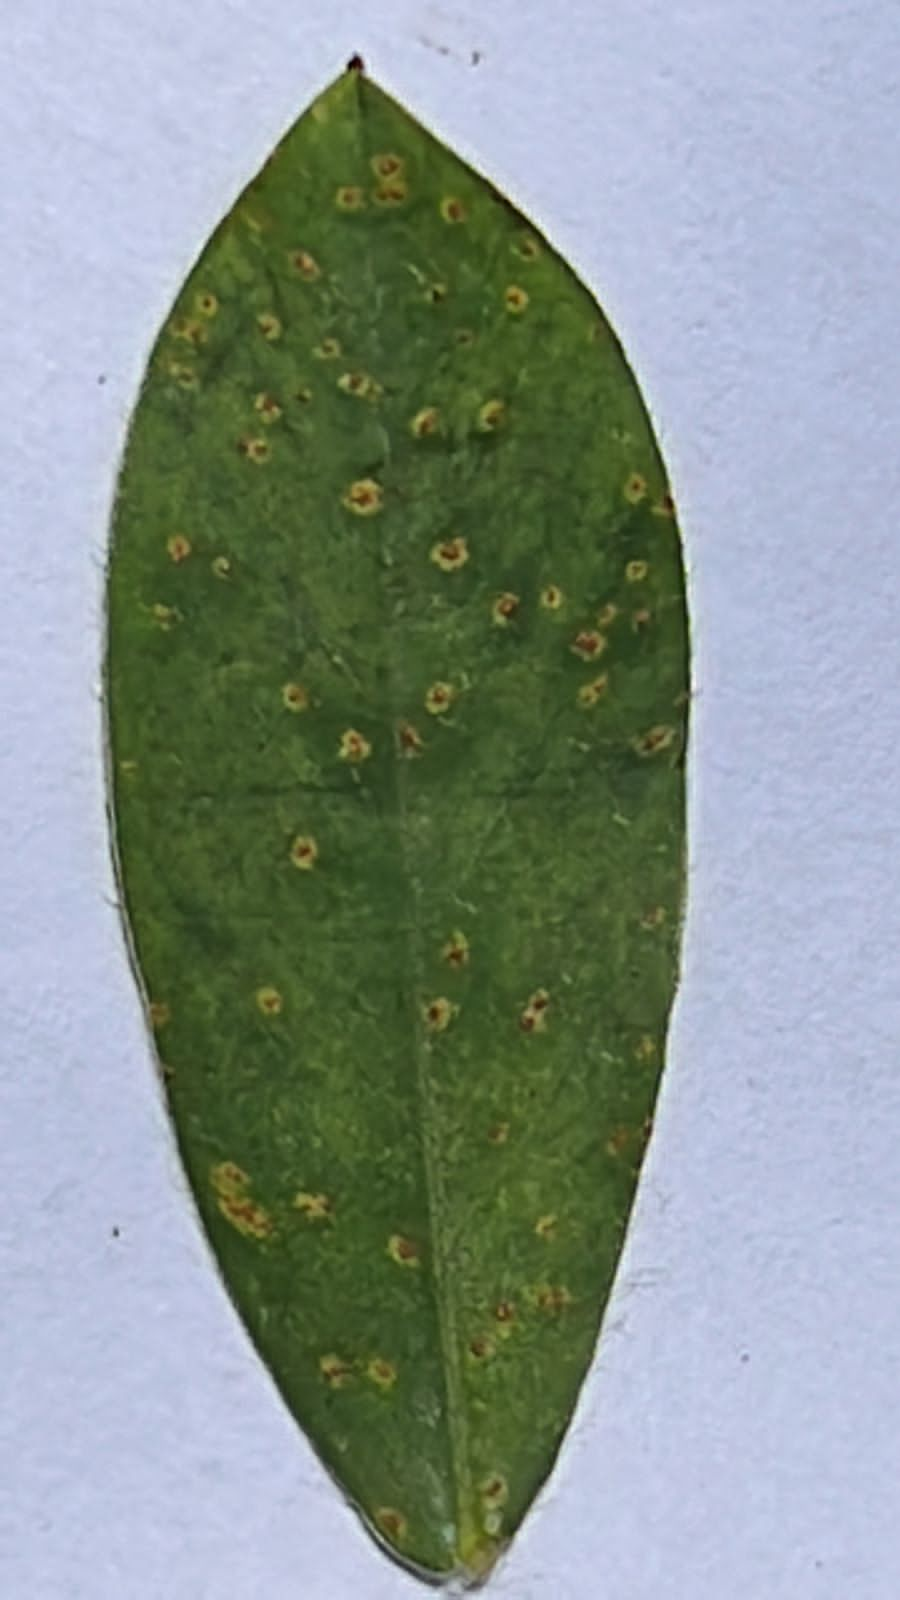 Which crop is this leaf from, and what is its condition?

peanut, puccinia arachidis
